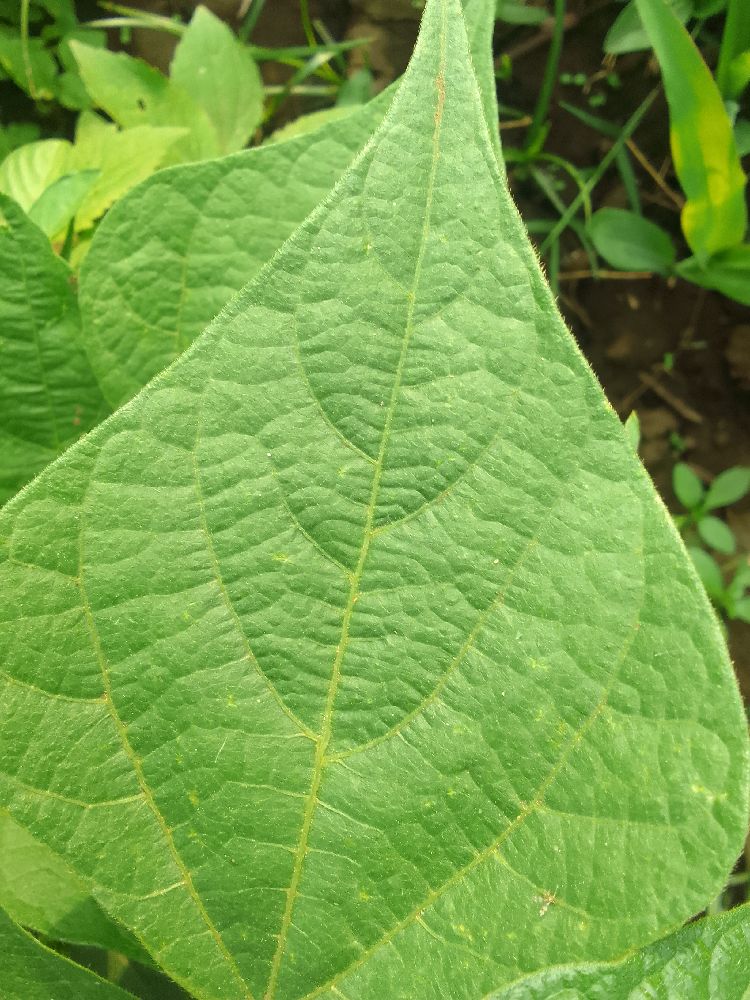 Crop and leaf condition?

common bean, healthy
